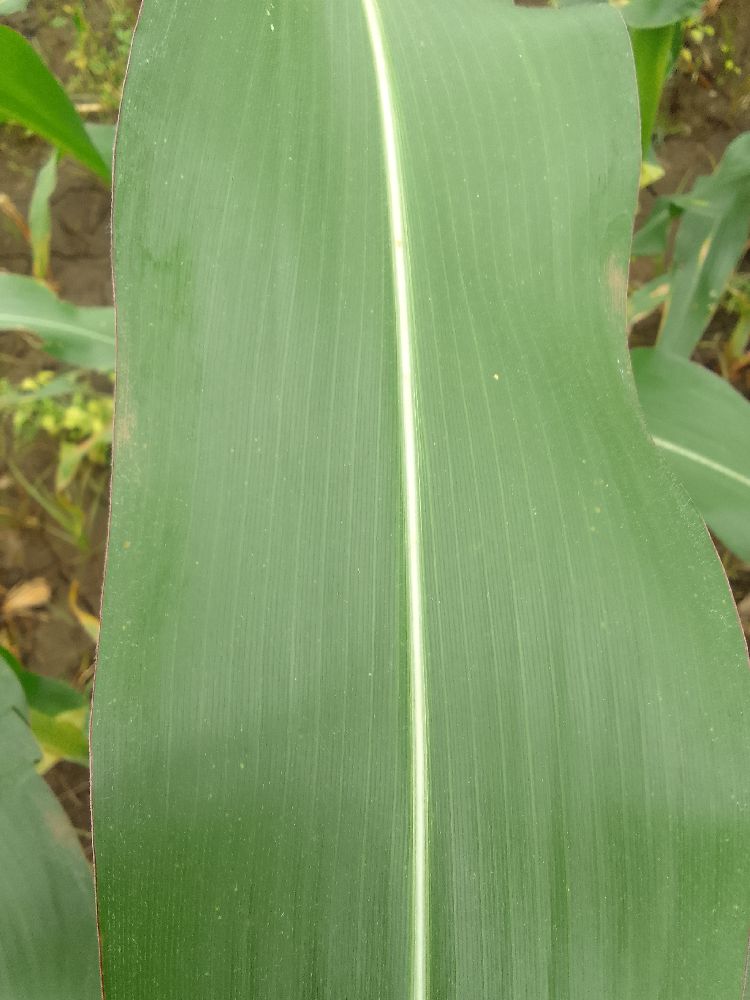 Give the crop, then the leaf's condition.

maize, healthy
